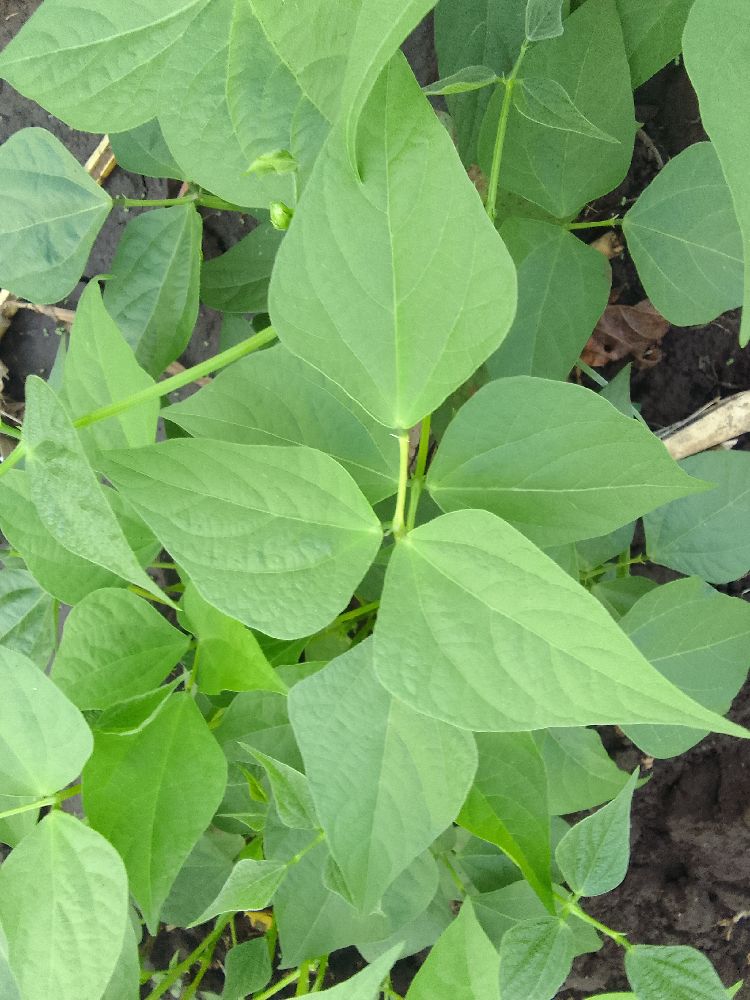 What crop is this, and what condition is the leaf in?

common bean, healthy
